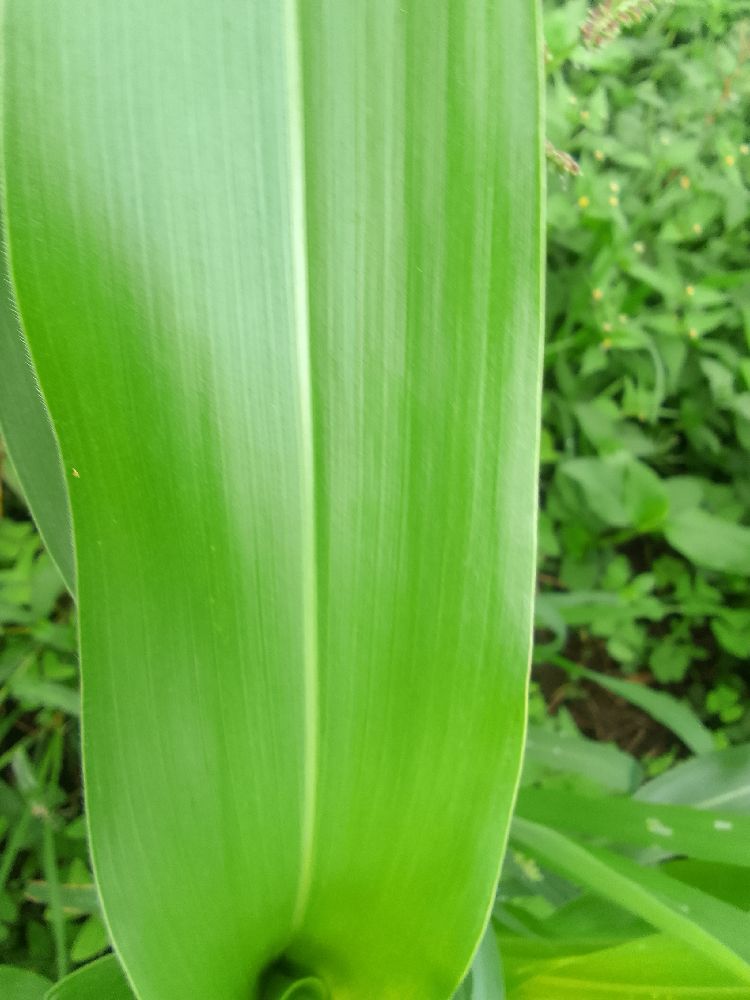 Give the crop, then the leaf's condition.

maize, healthy
